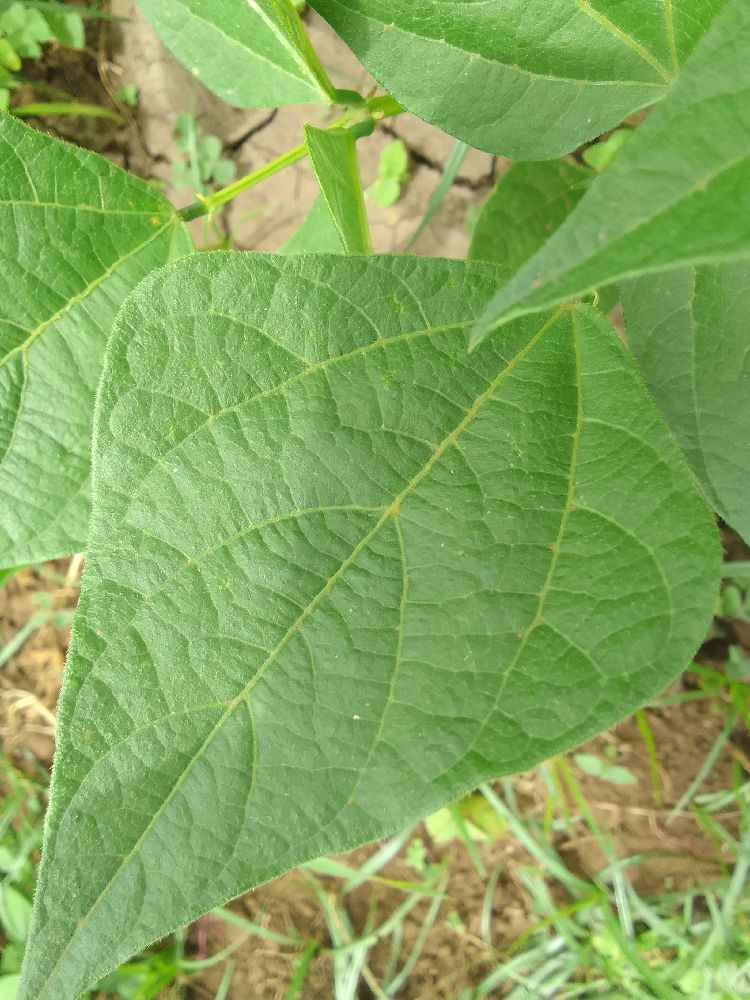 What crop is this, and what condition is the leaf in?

common bean, healthy
